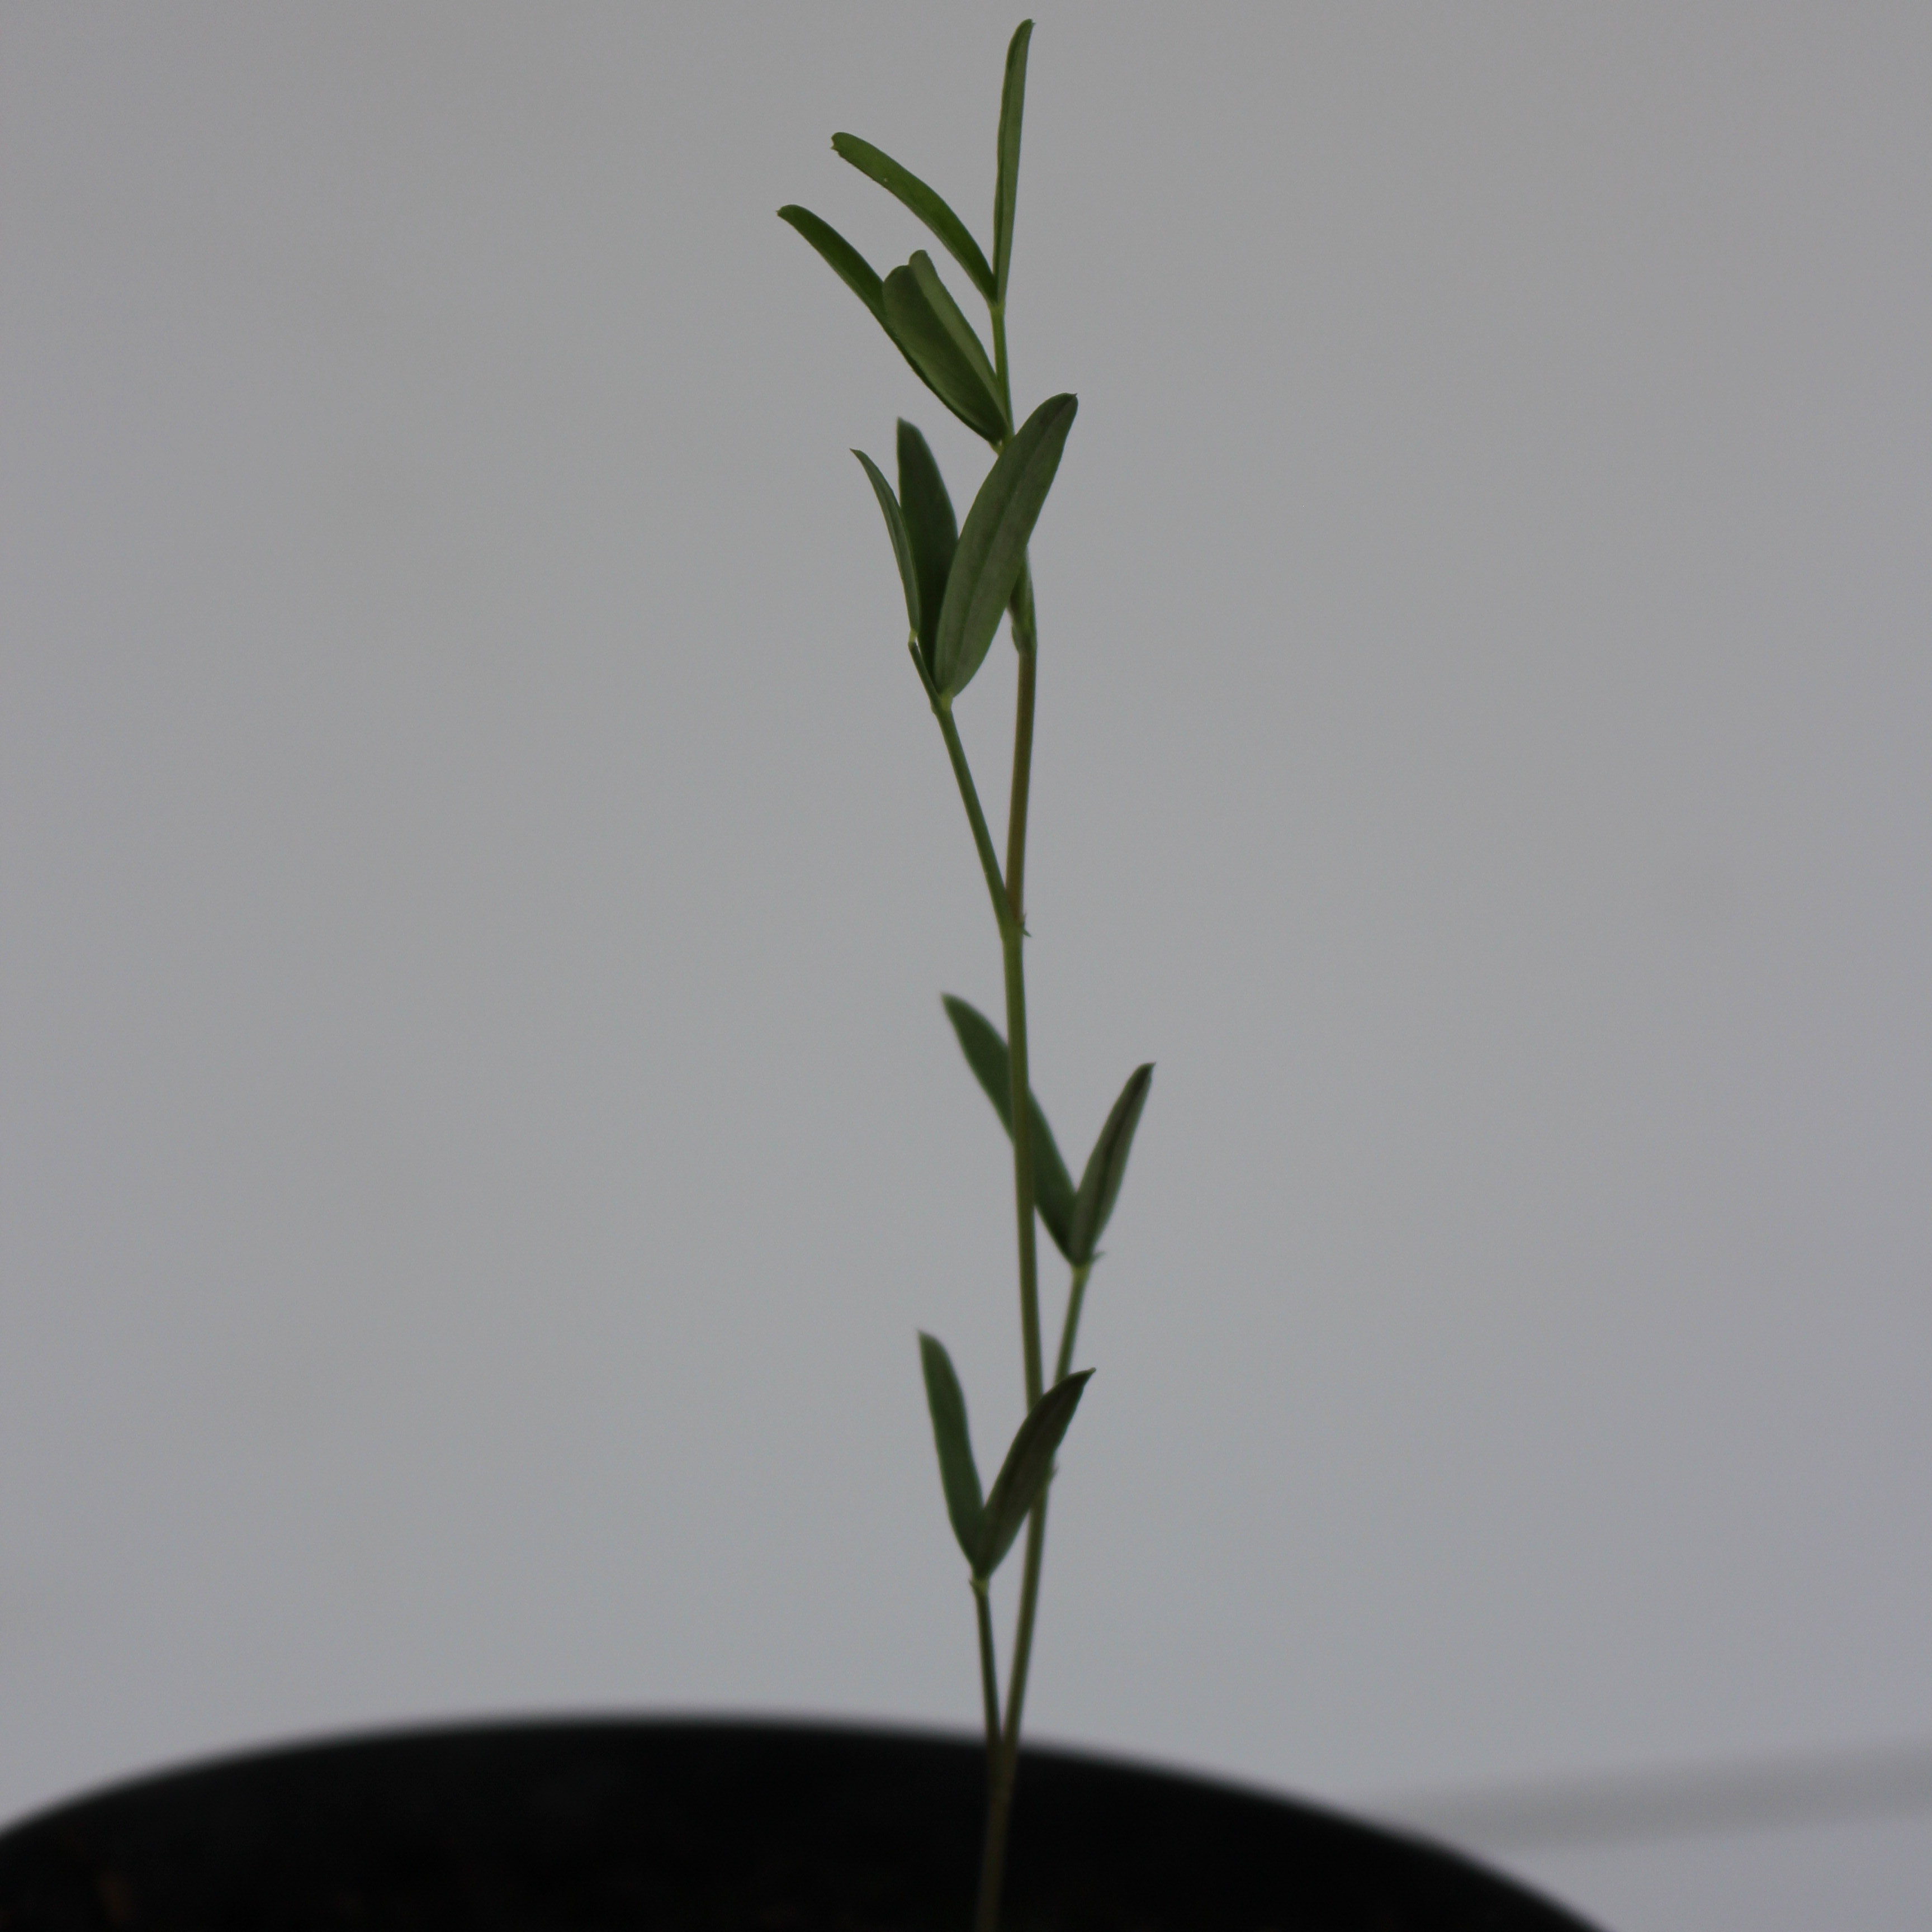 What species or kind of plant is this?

Vicia sativa
